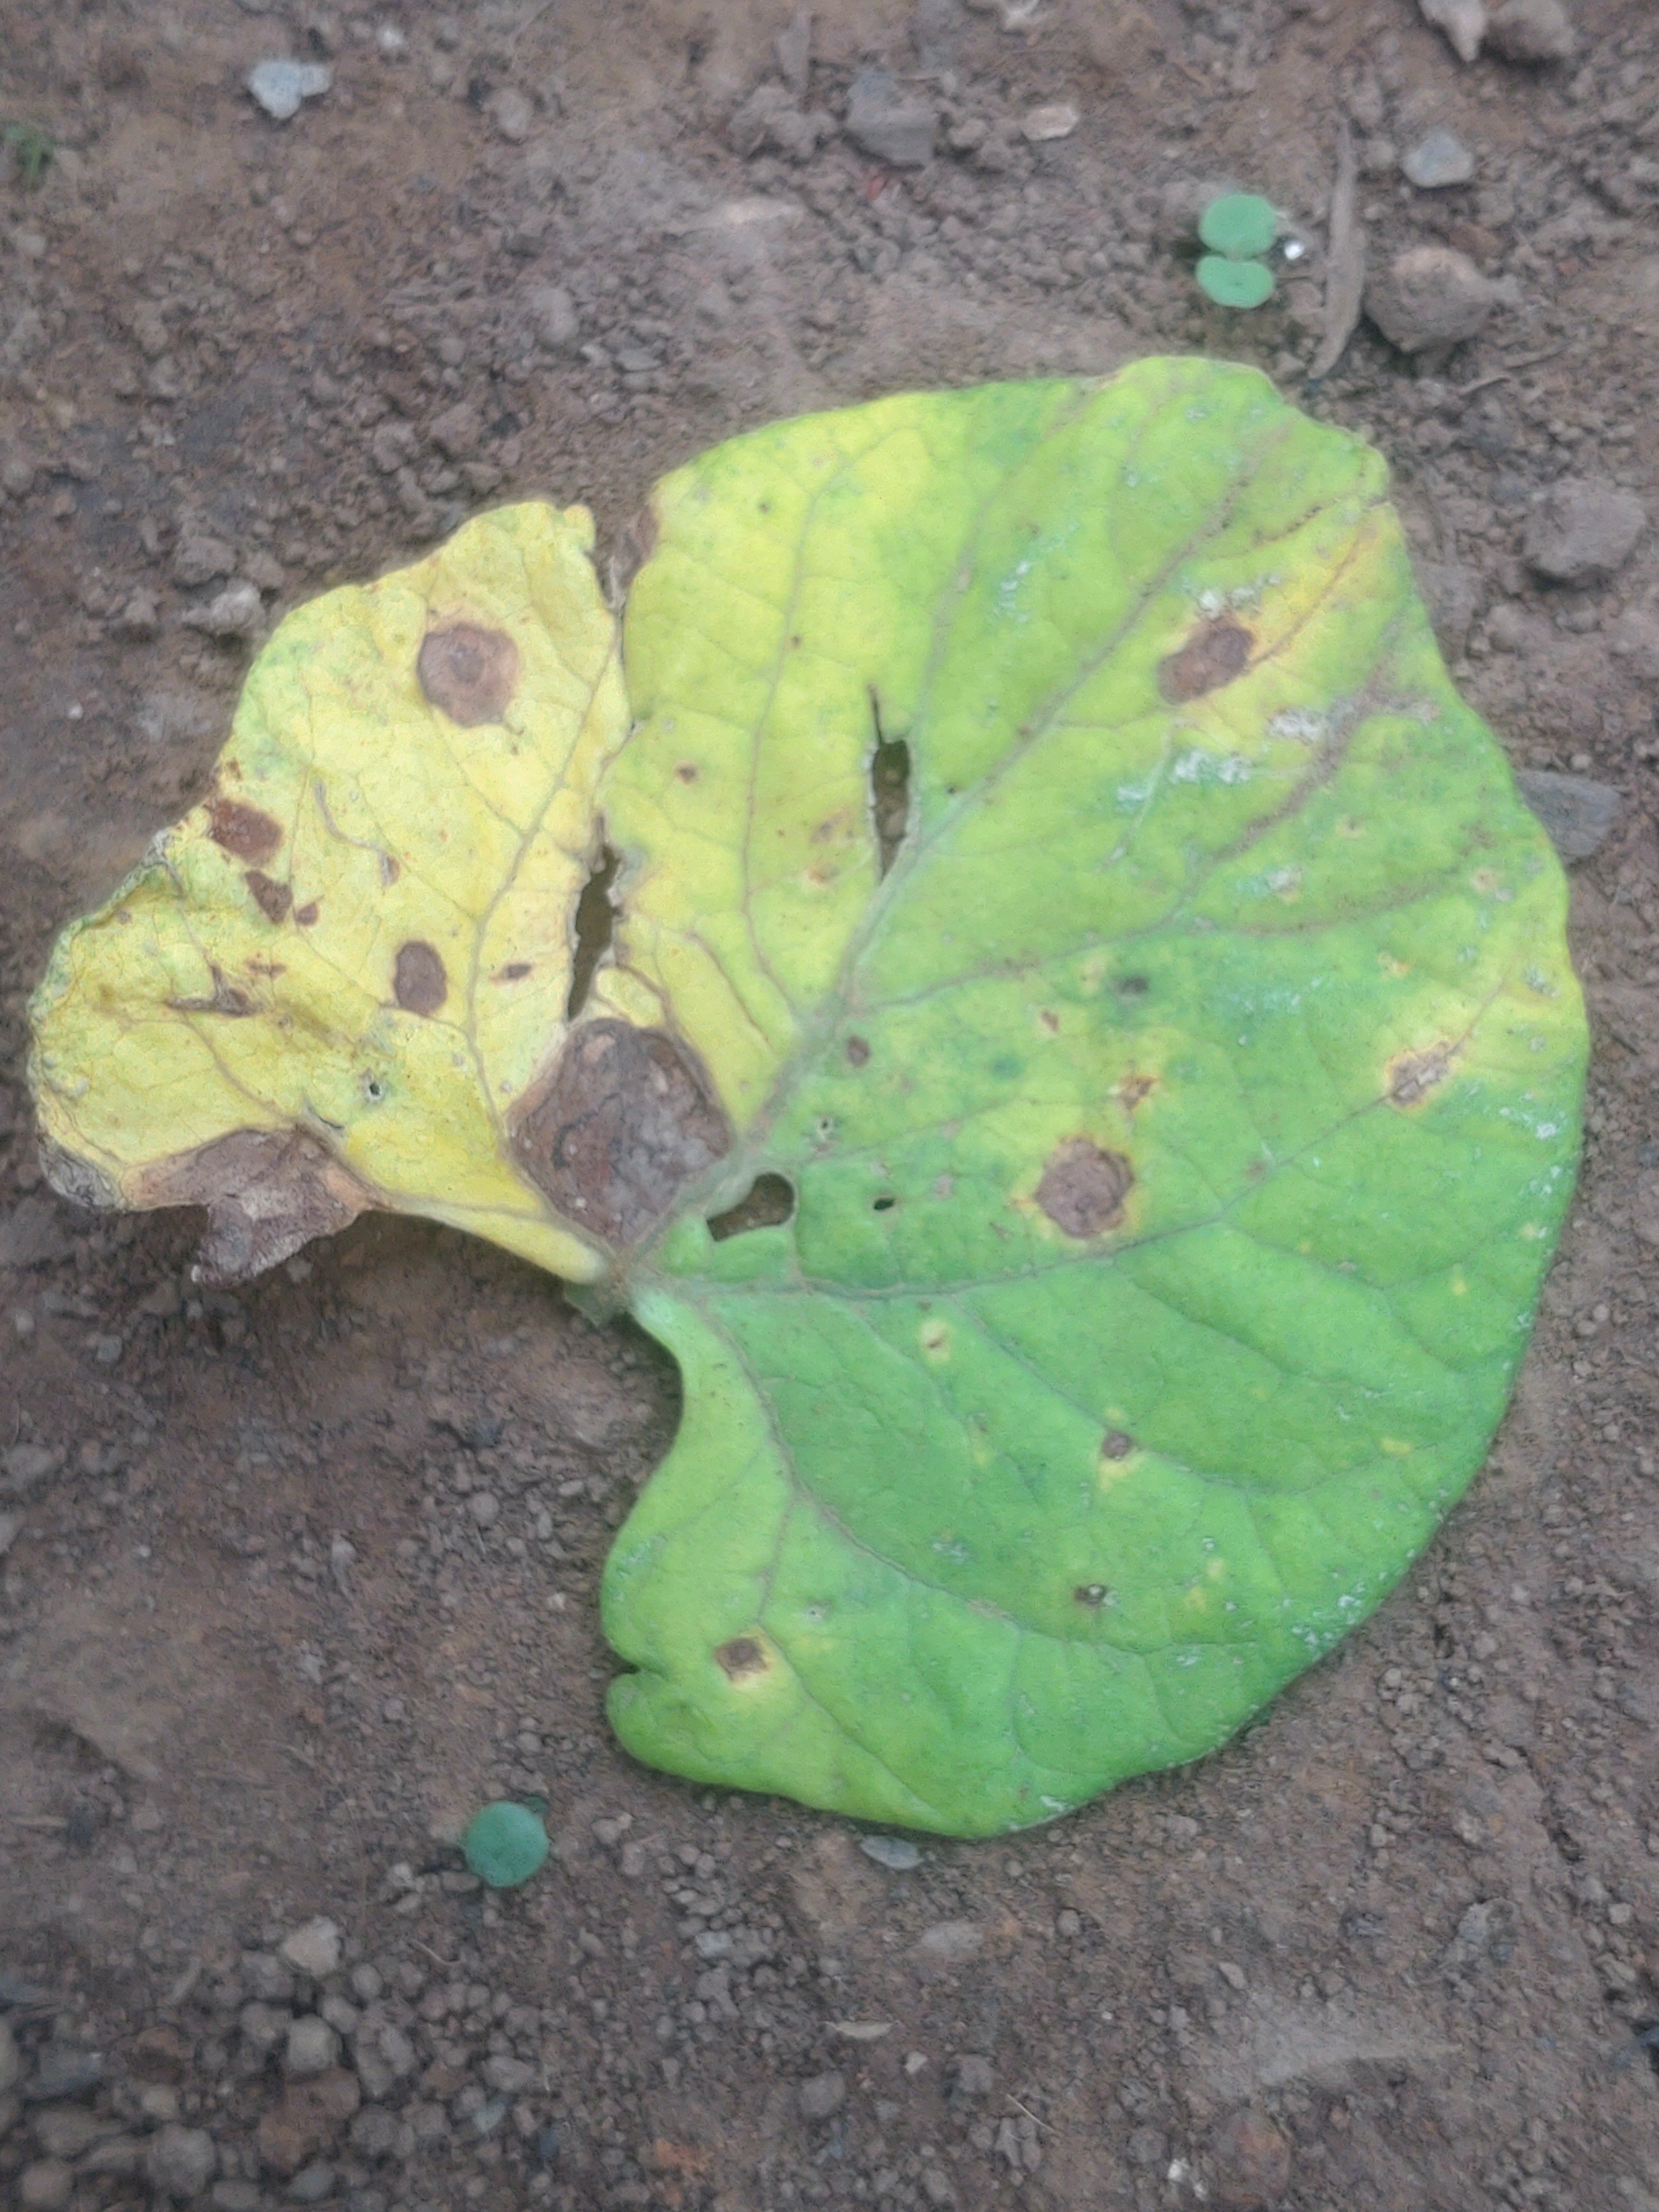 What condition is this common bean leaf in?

anthracnose
